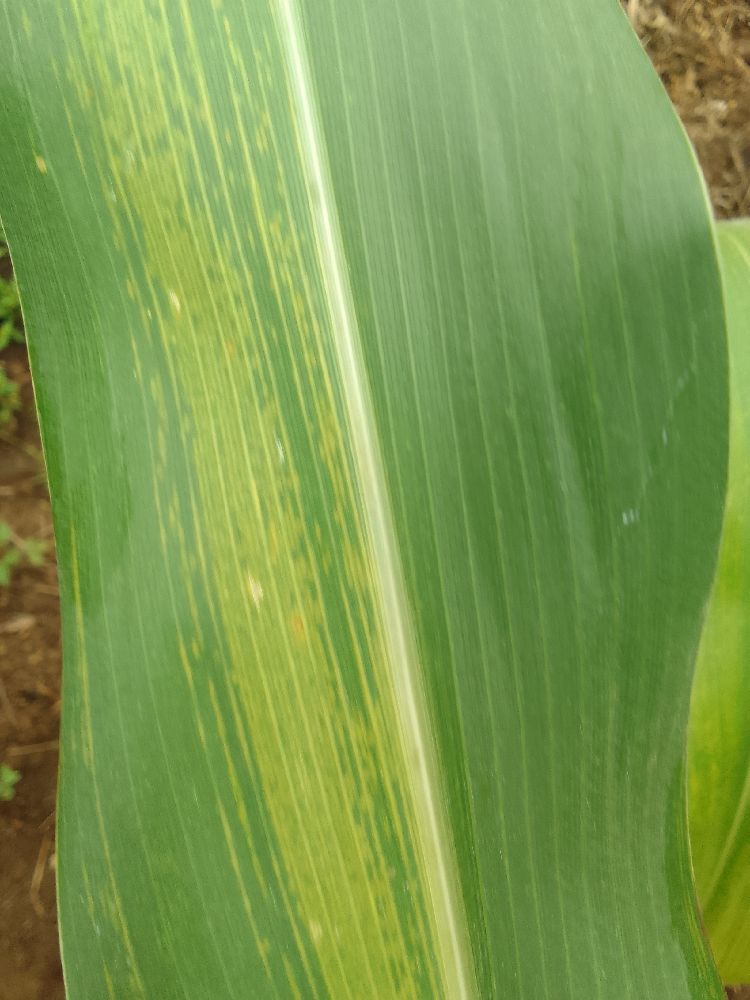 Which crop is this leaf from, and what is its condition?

maize, maize lethal necrosis
